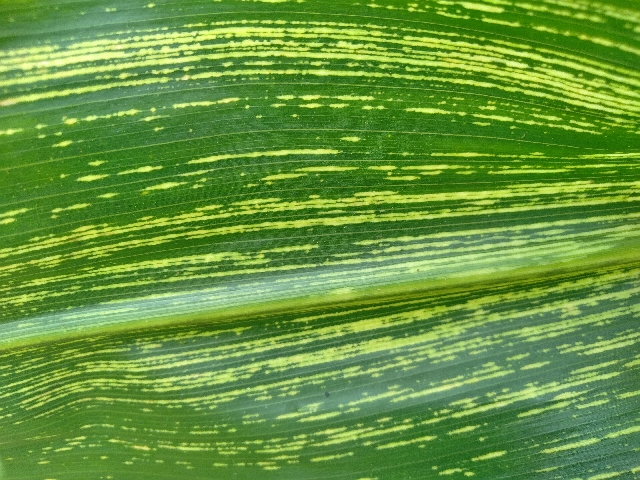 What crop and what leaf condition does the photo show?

maize, maize streak virus
